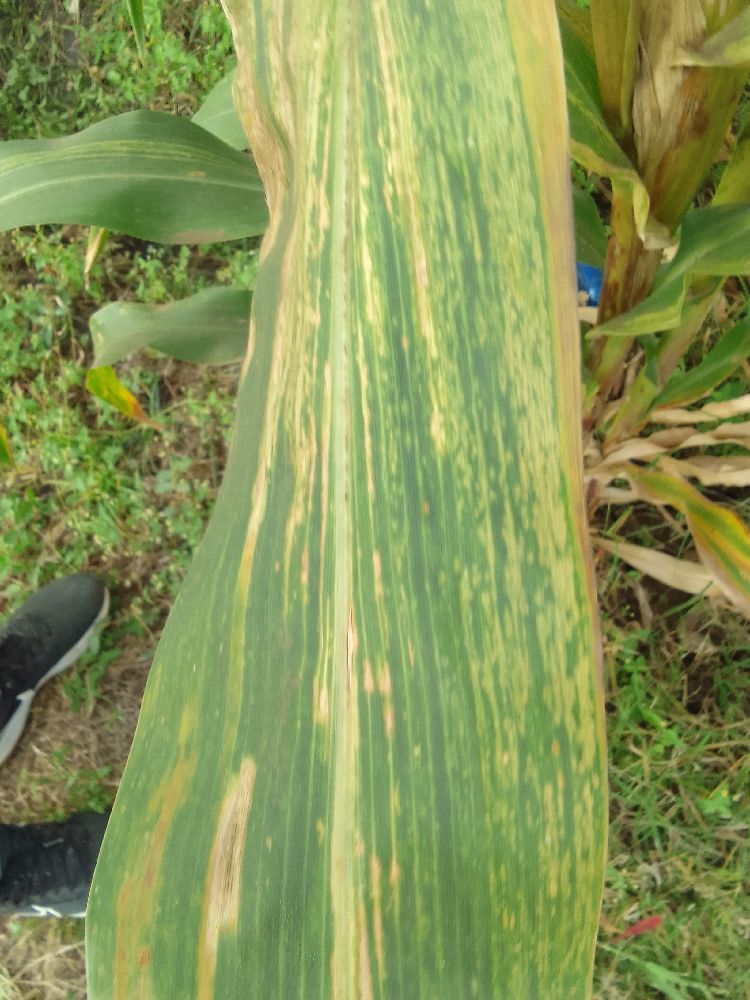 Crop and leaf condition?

maize, maize lethal necrosis
